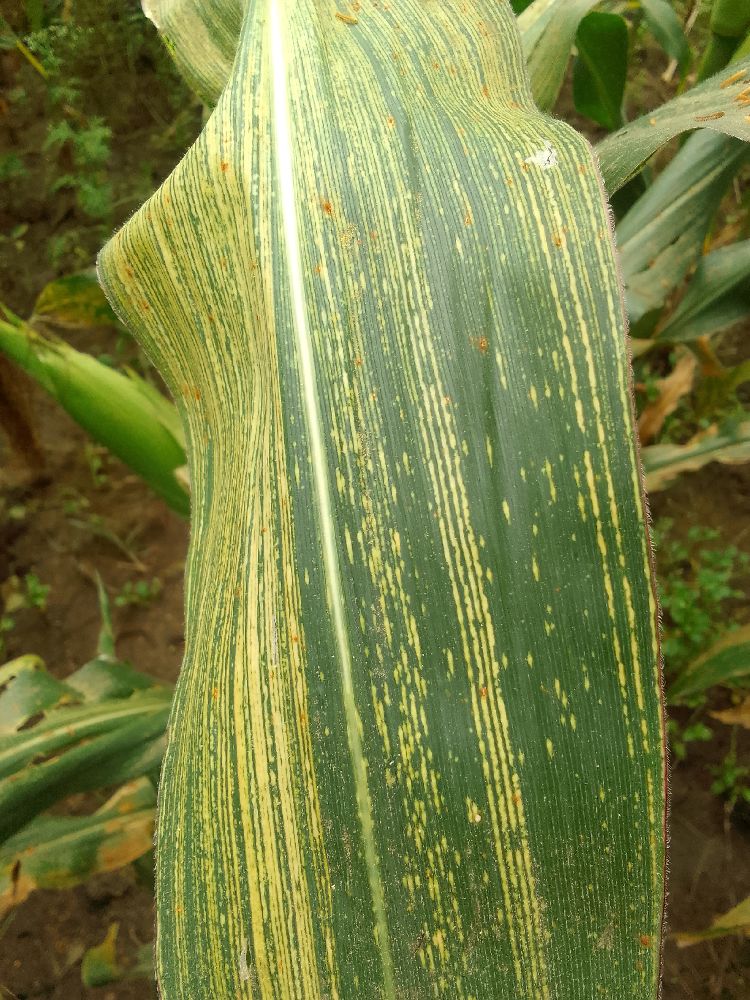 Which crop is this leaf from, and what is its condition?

maize, maize streak virus
